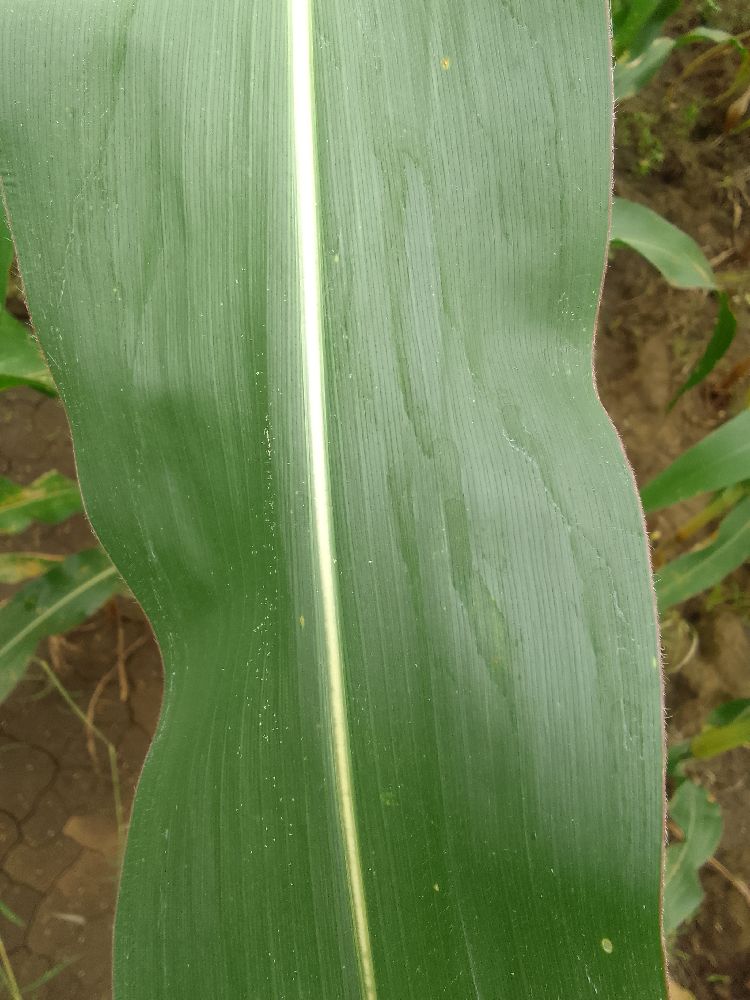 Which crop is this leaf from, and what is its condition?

maize, healthy
